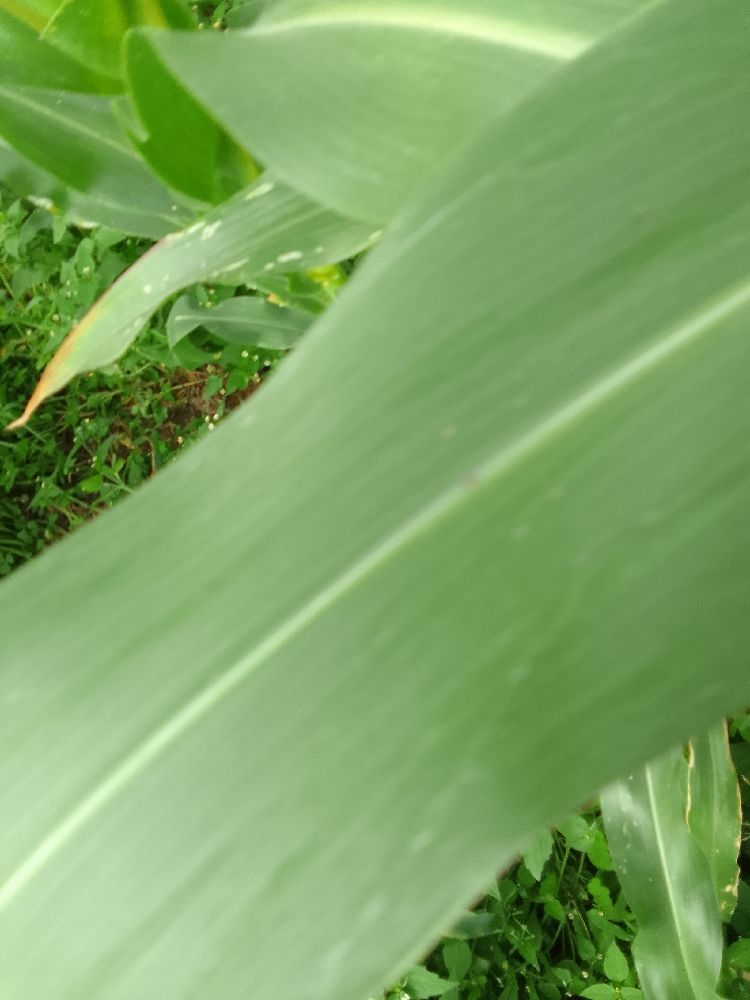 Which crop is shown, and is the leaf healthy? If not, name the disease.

maize, healthy
